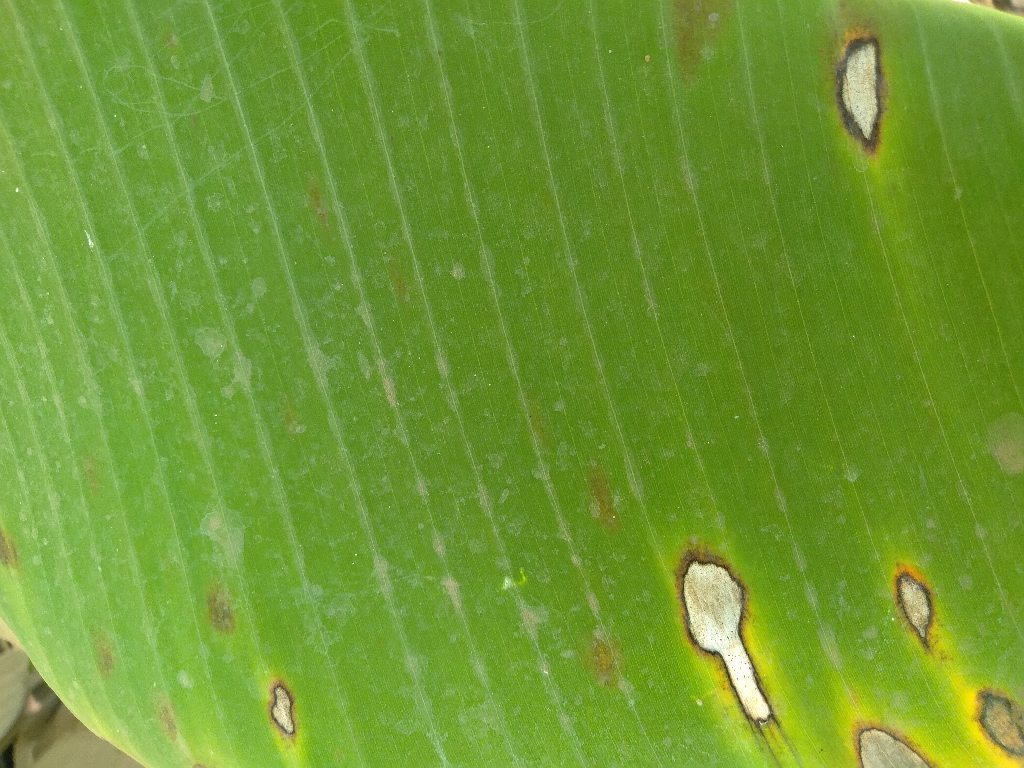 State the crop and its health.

banana, black sigatoka
